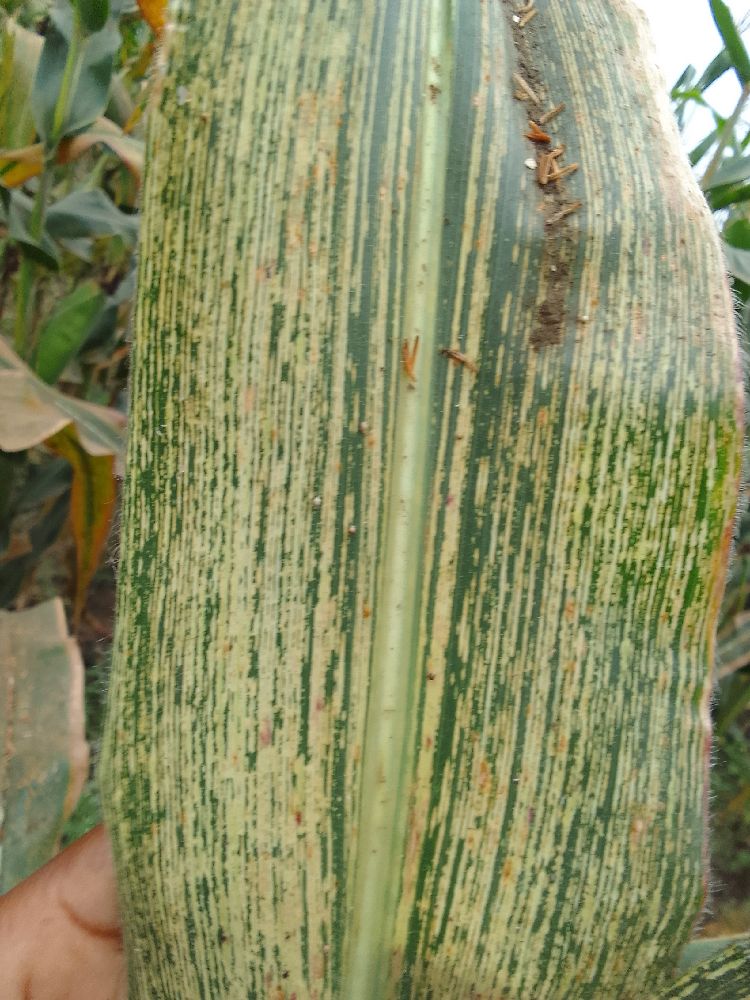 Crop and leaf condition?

maize, maize streak virus
